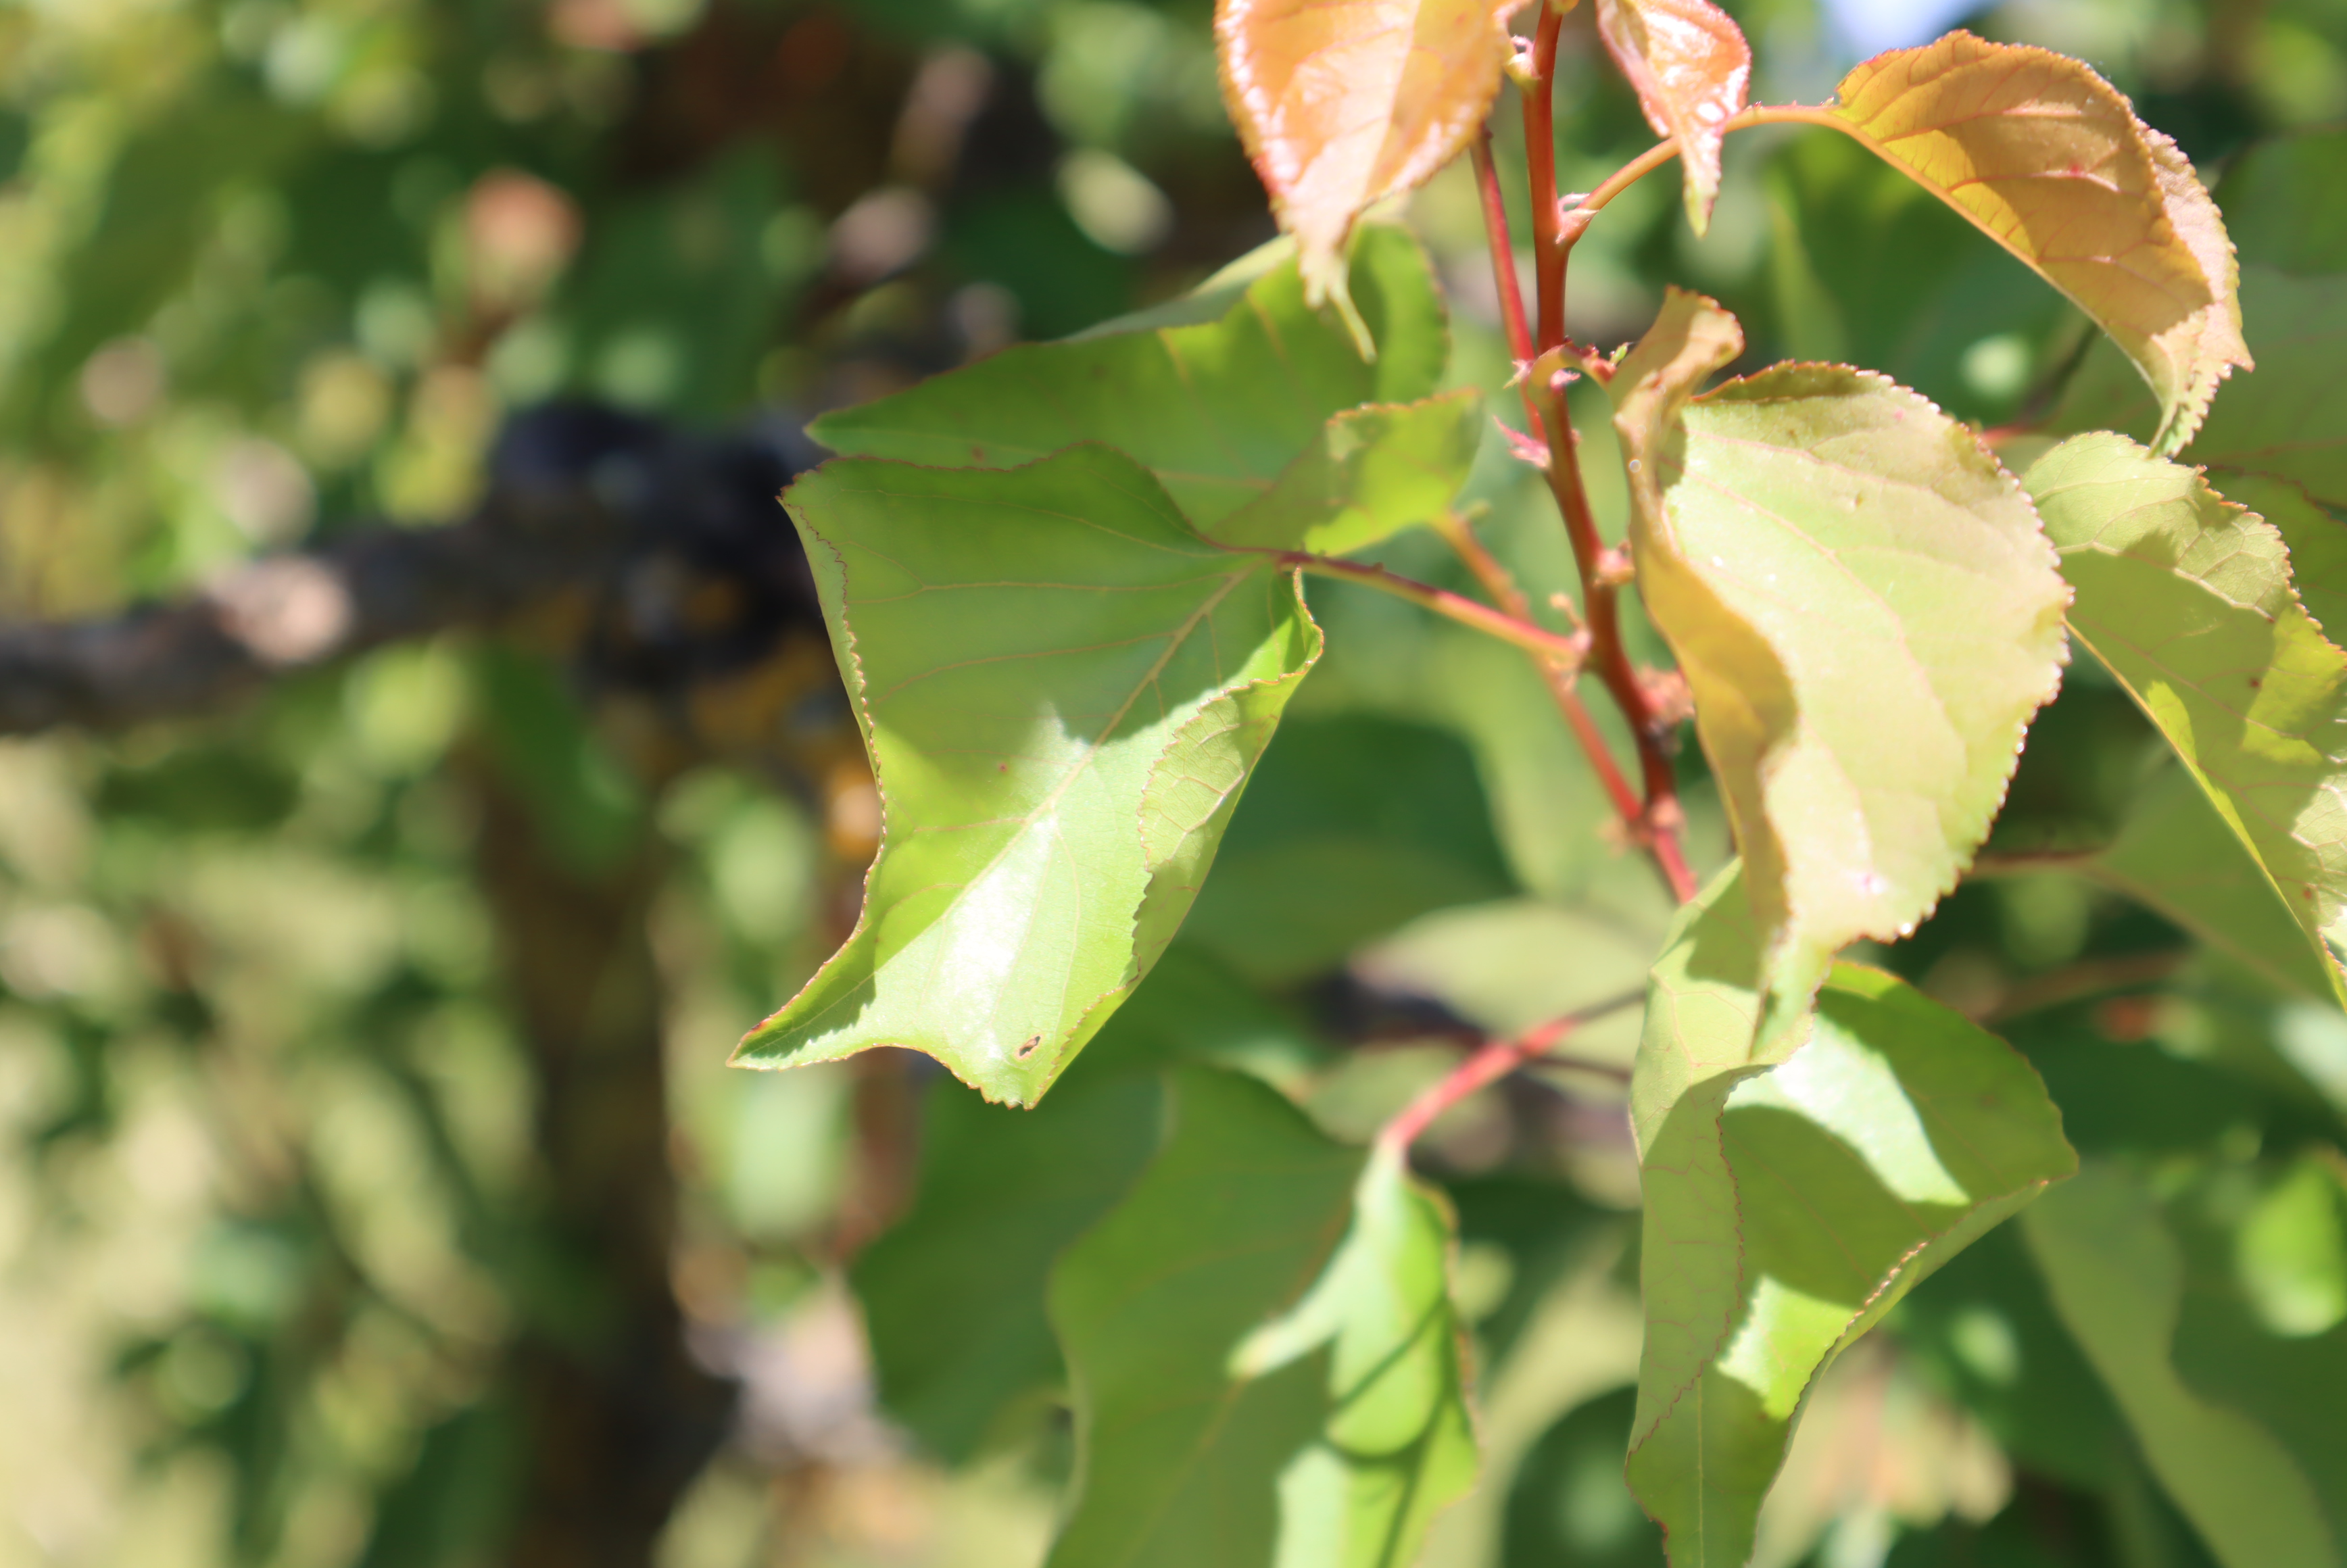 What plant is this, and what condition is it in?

apricot, shot hole disease
